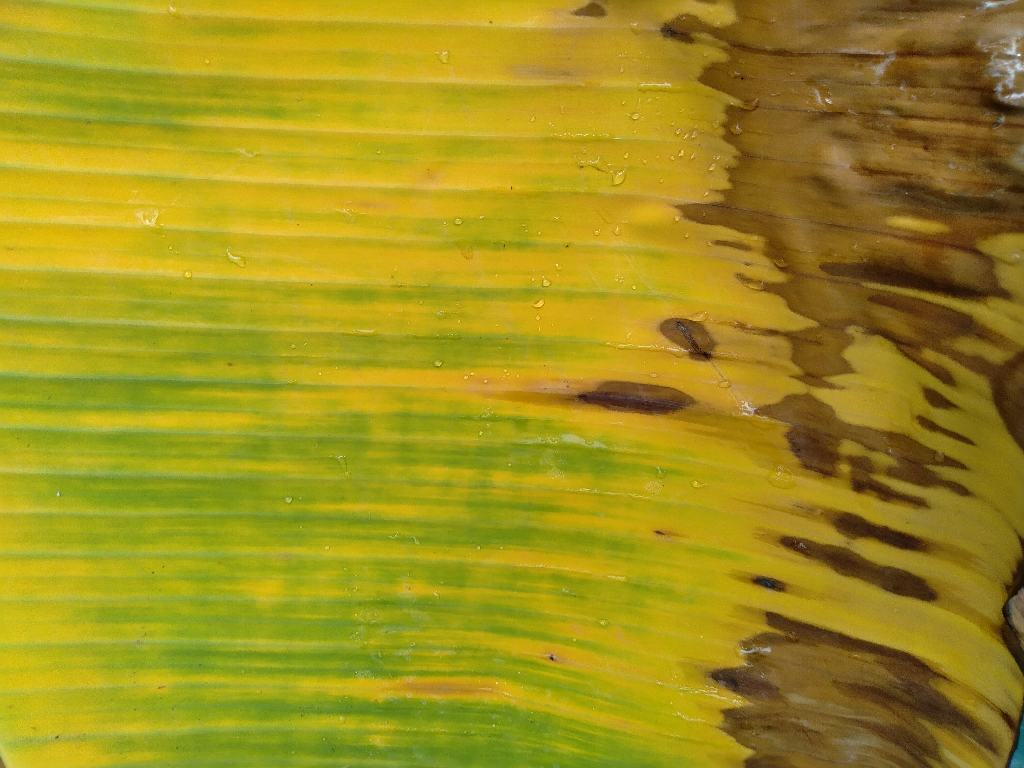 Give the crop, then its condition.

banana, fusarium wilt race 1
